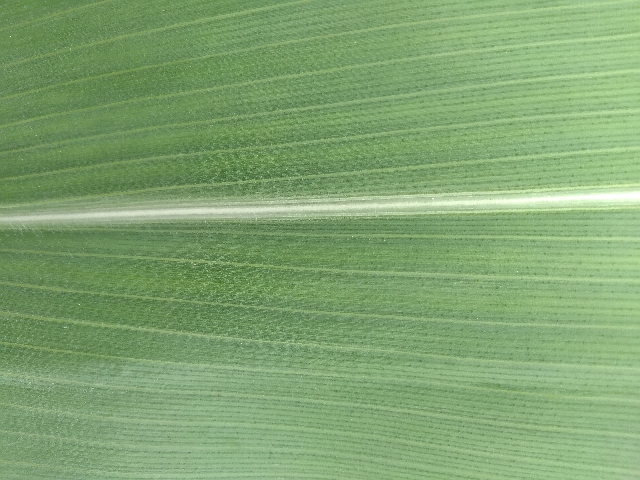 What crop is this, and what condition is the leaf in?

maize, healthy
